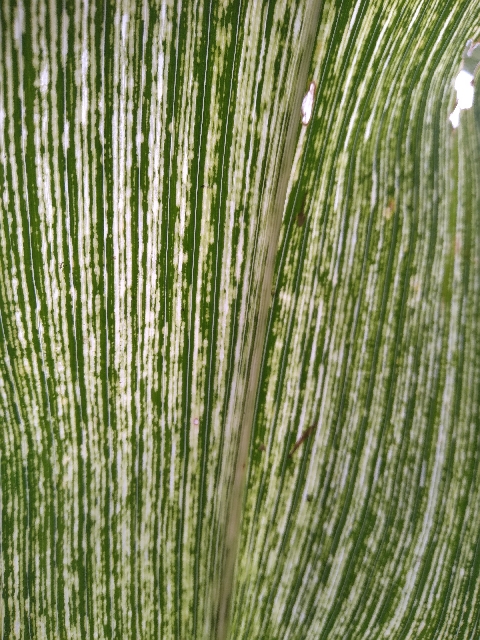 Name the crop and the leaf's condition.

maize, maize streak virus
